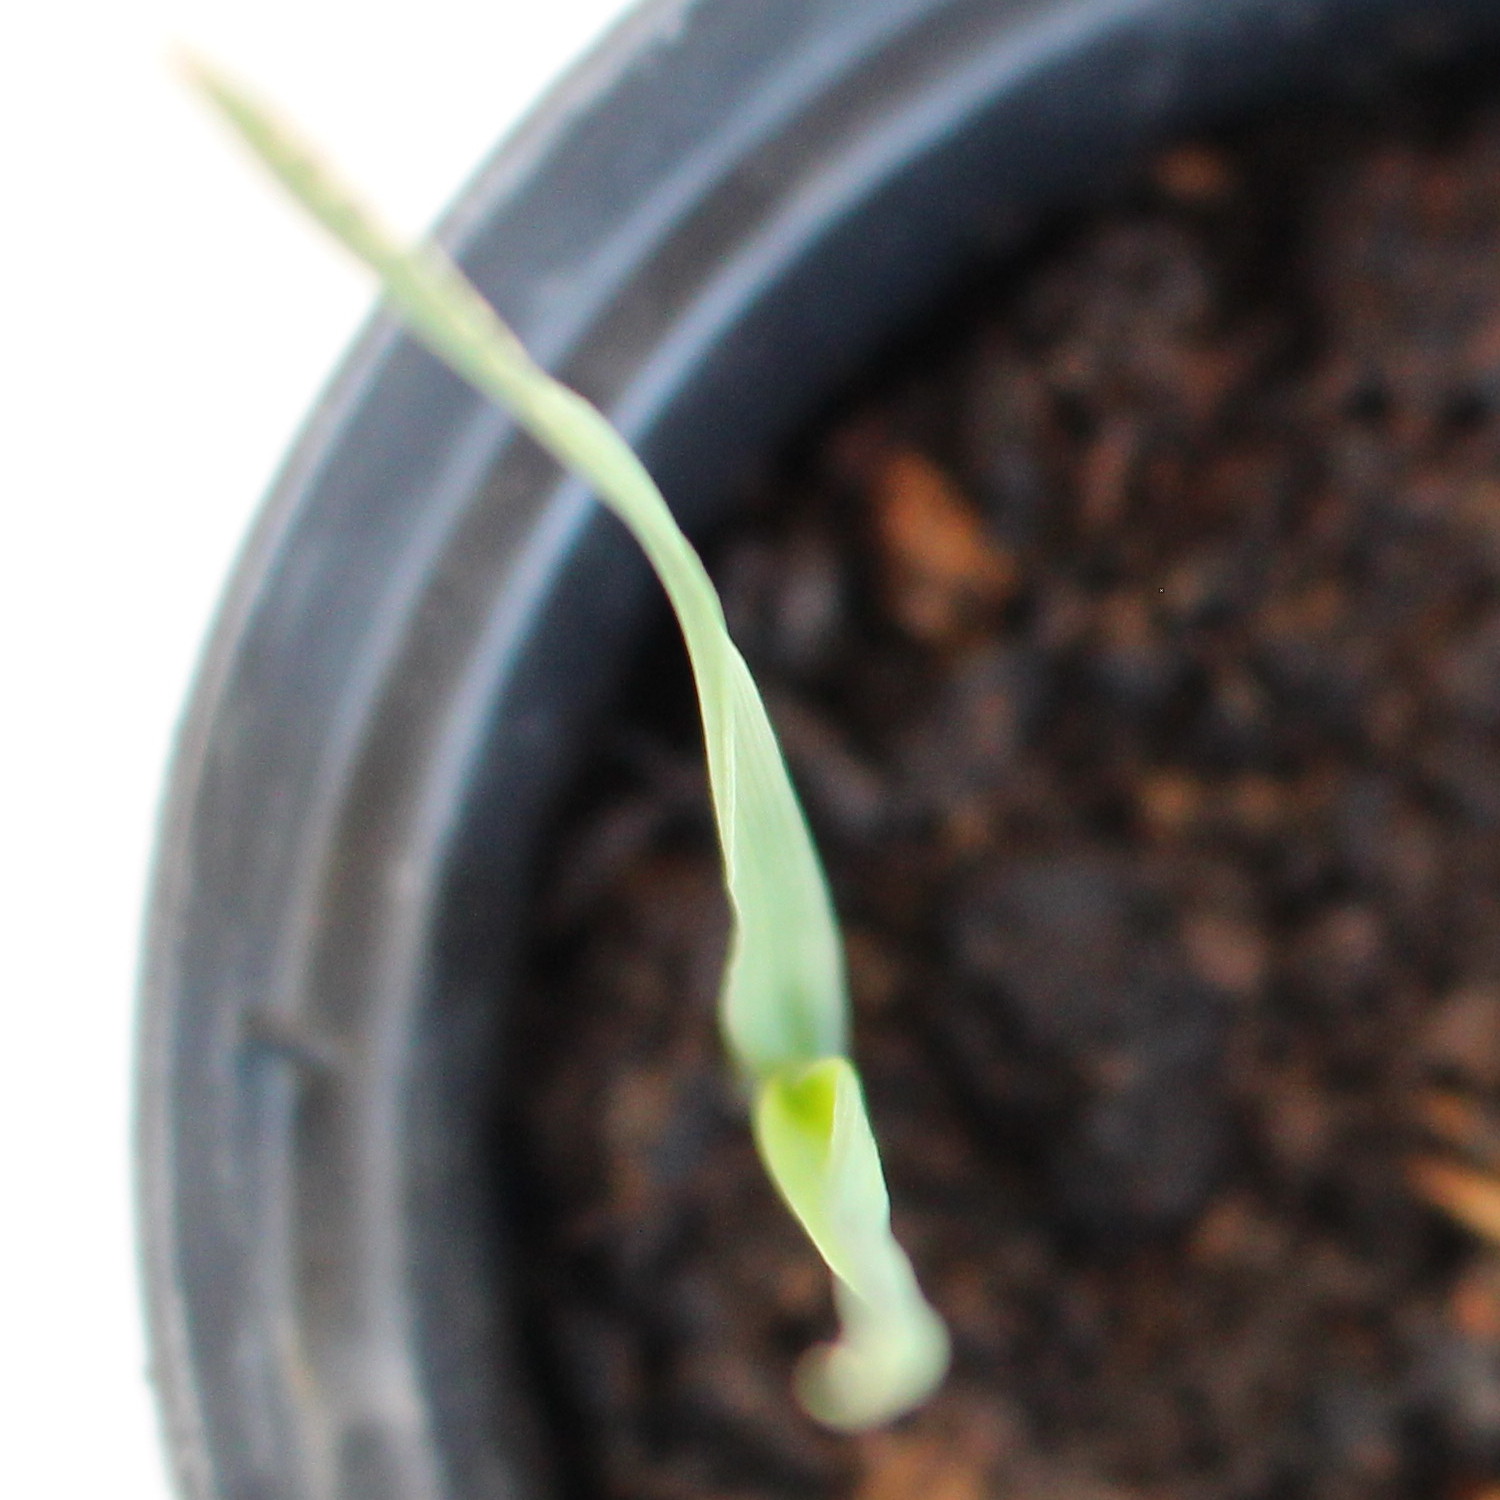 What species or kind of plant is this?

Avena sterilis
